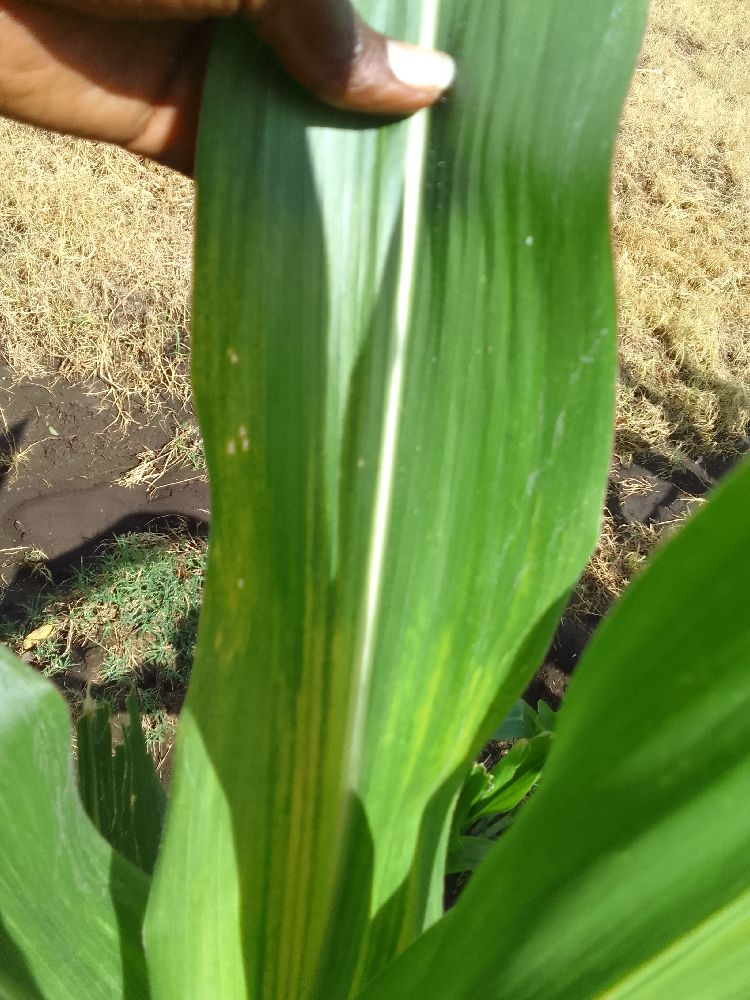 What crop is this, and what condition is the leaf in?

maize, maize lethal necrosis
